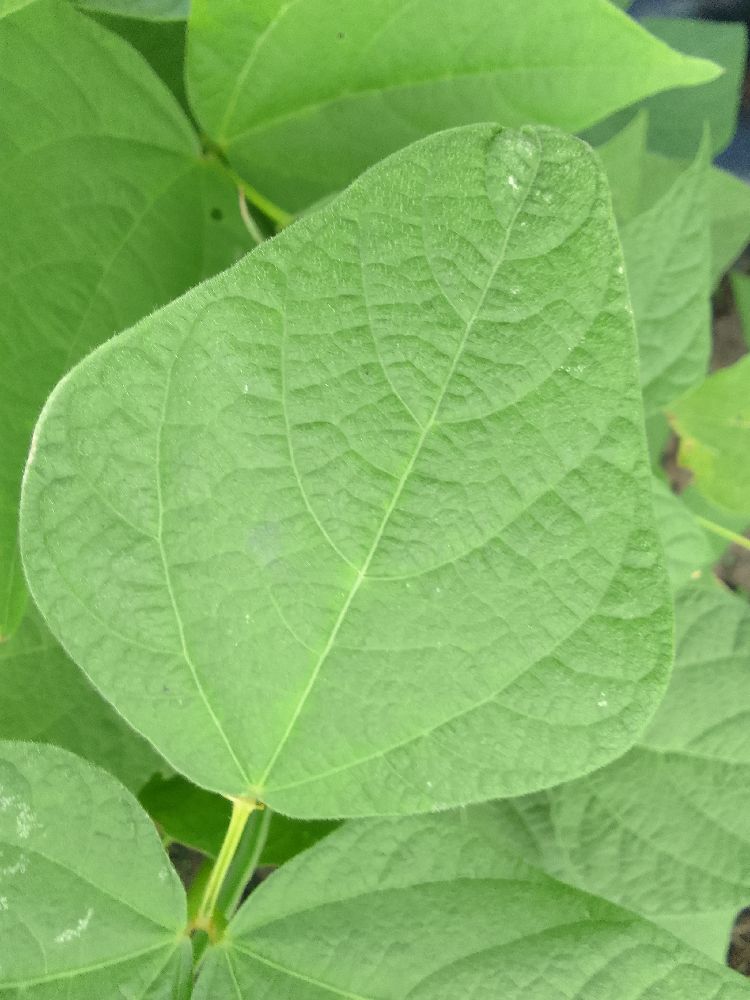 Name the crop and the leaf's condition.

common bean, healthy
